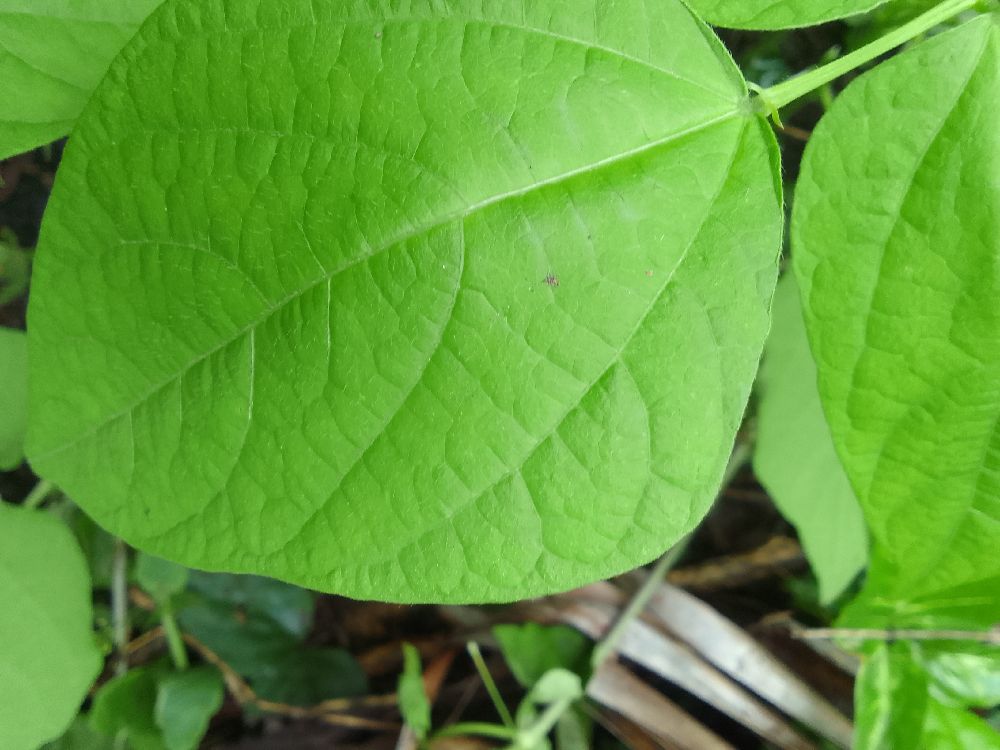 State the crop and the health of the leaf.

common bean, healthy
